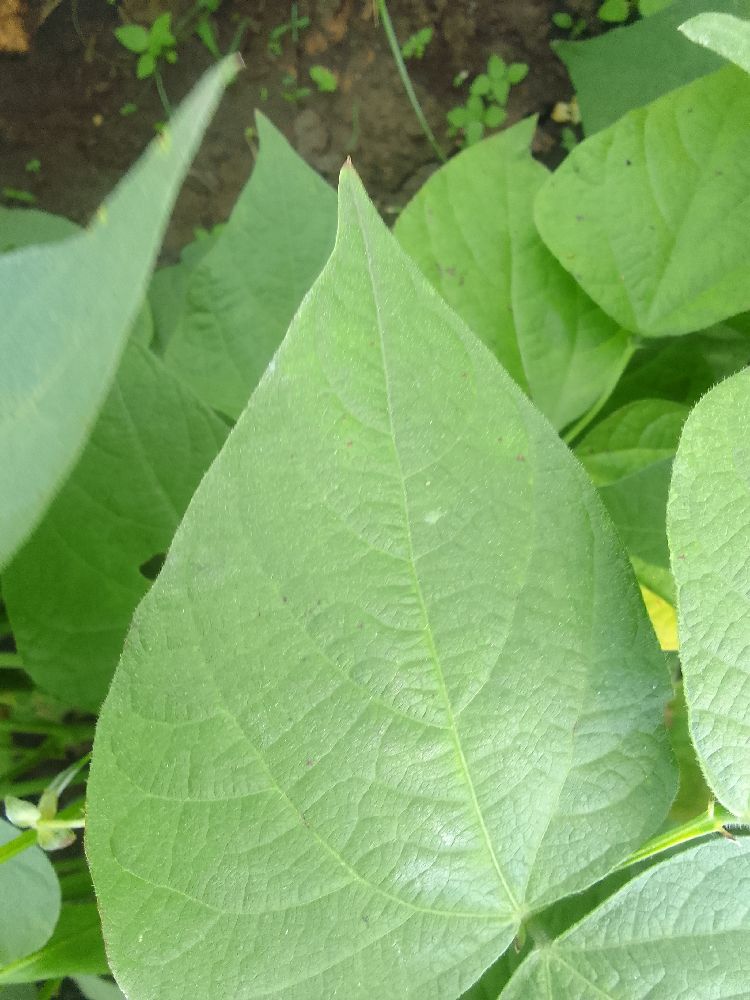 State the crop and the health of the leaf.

common bean, healthy
